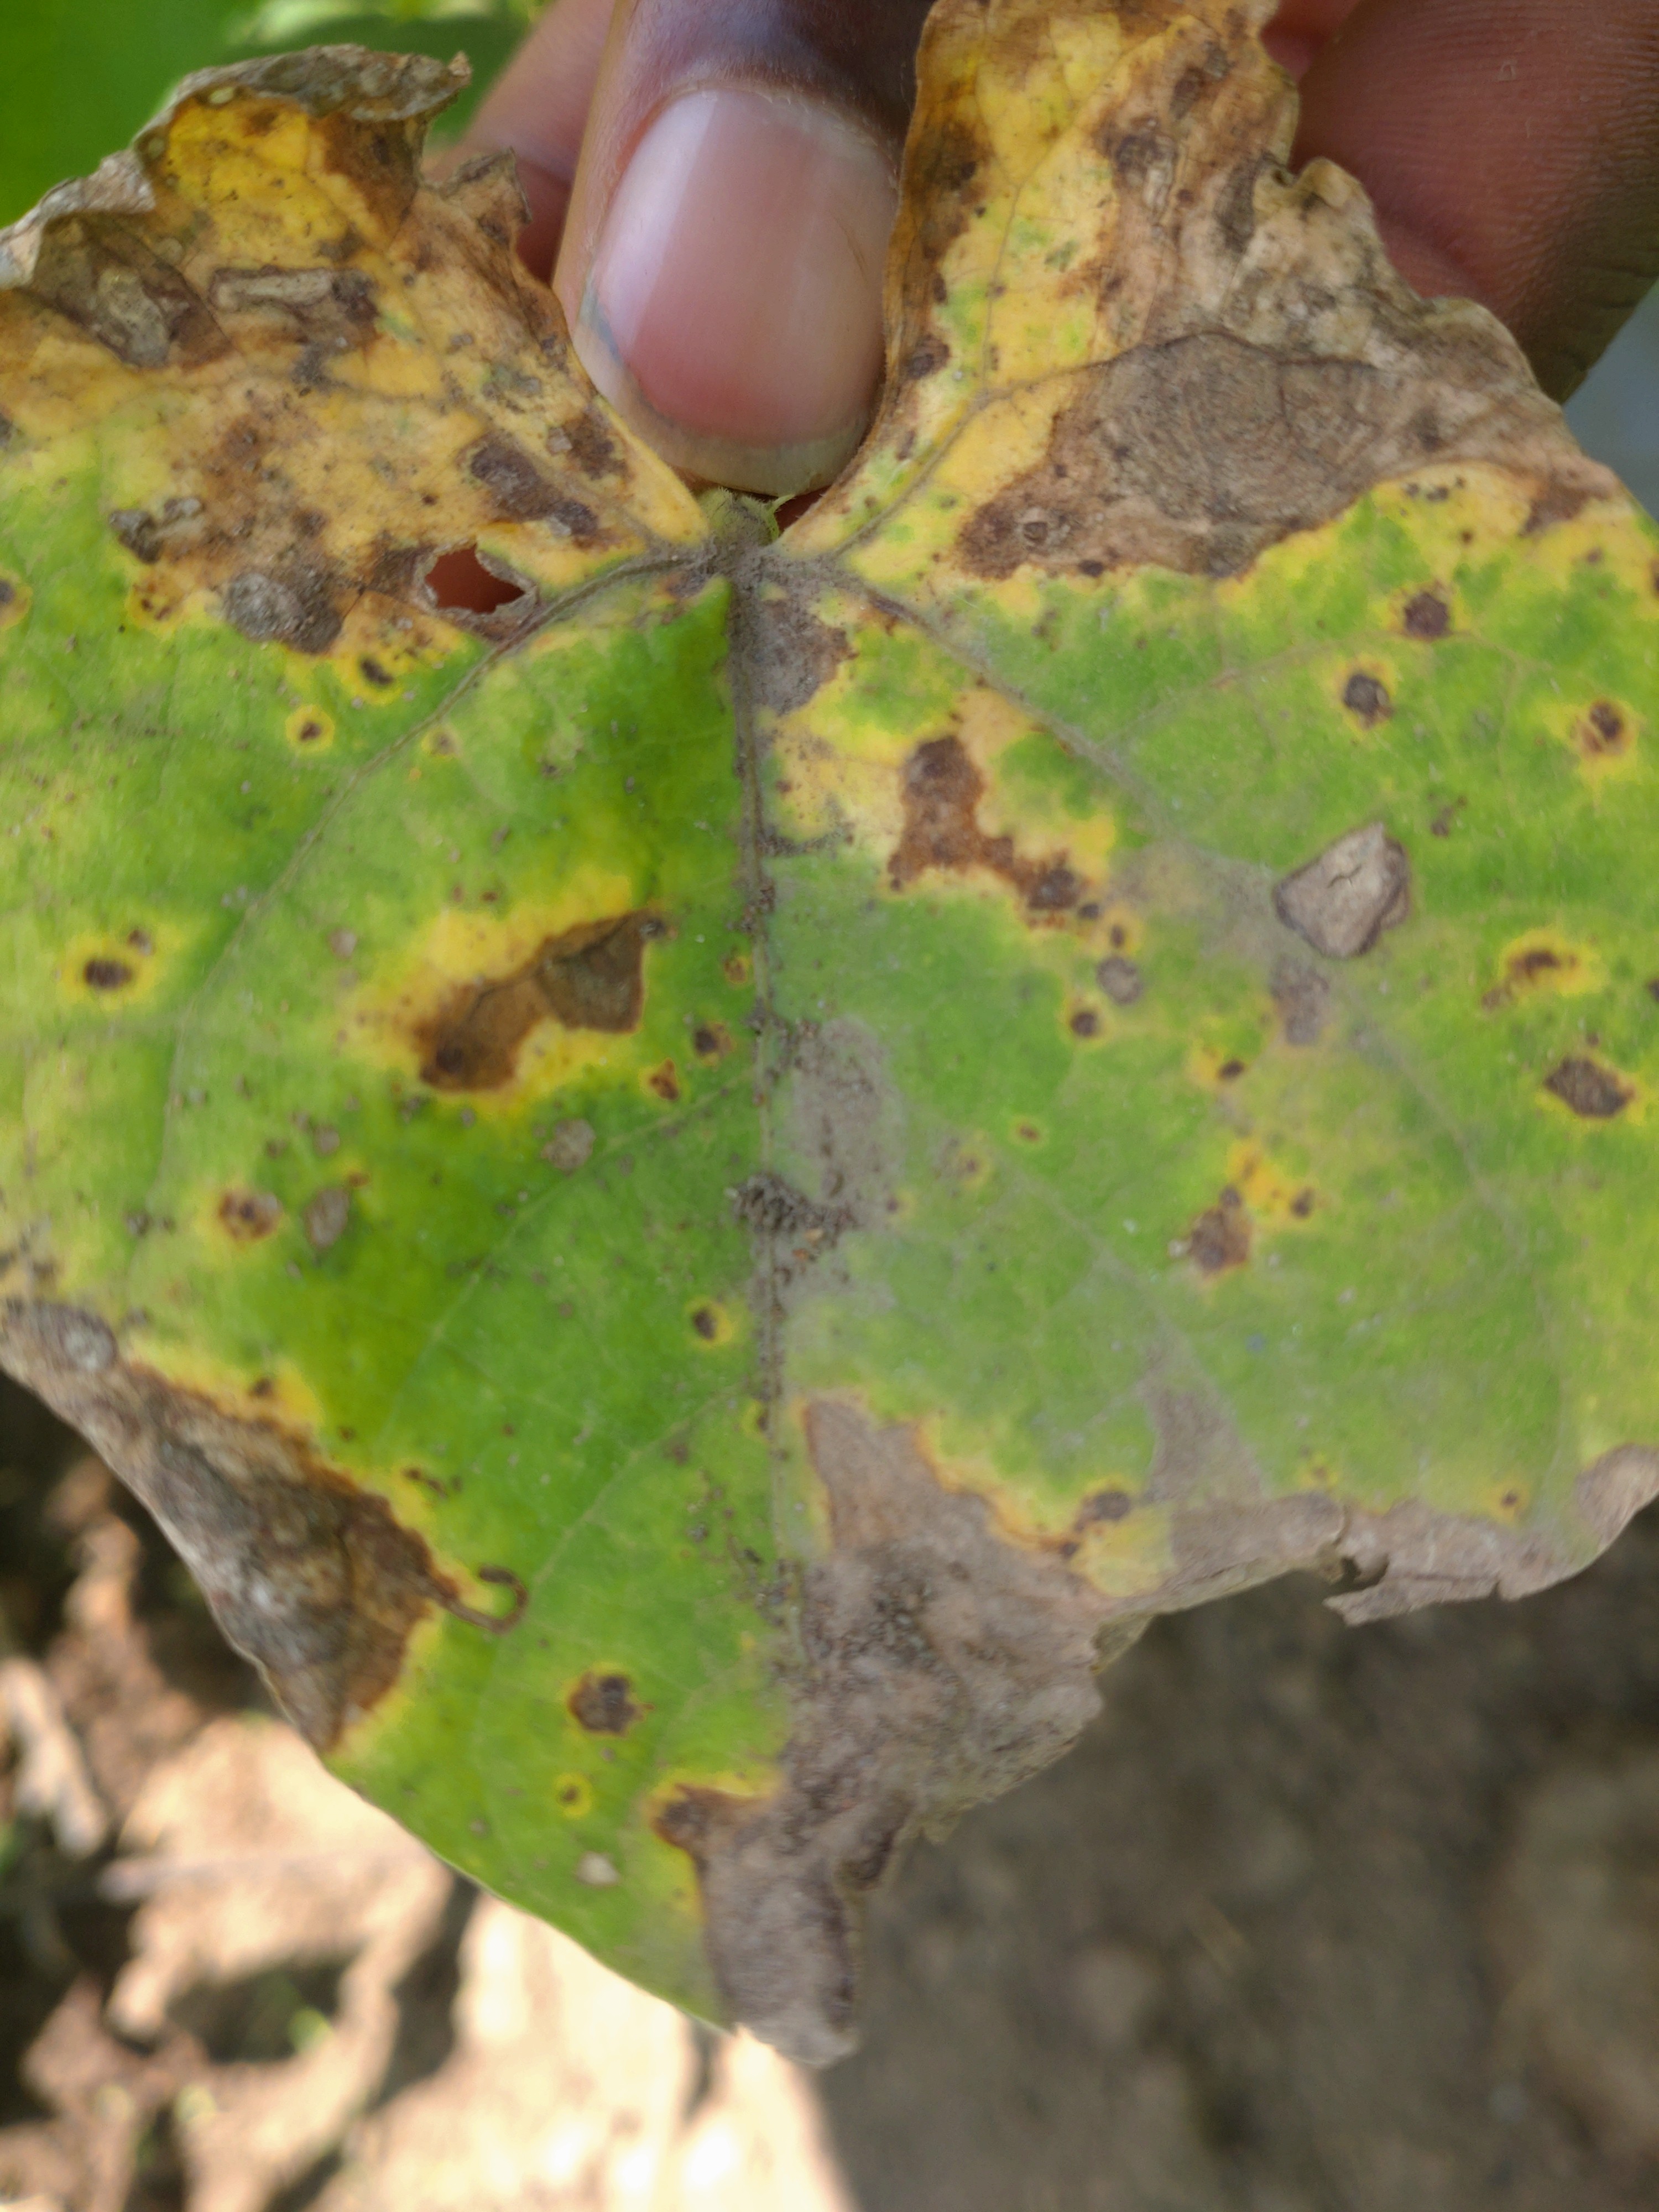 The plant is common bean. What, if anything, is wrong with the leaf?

rust
